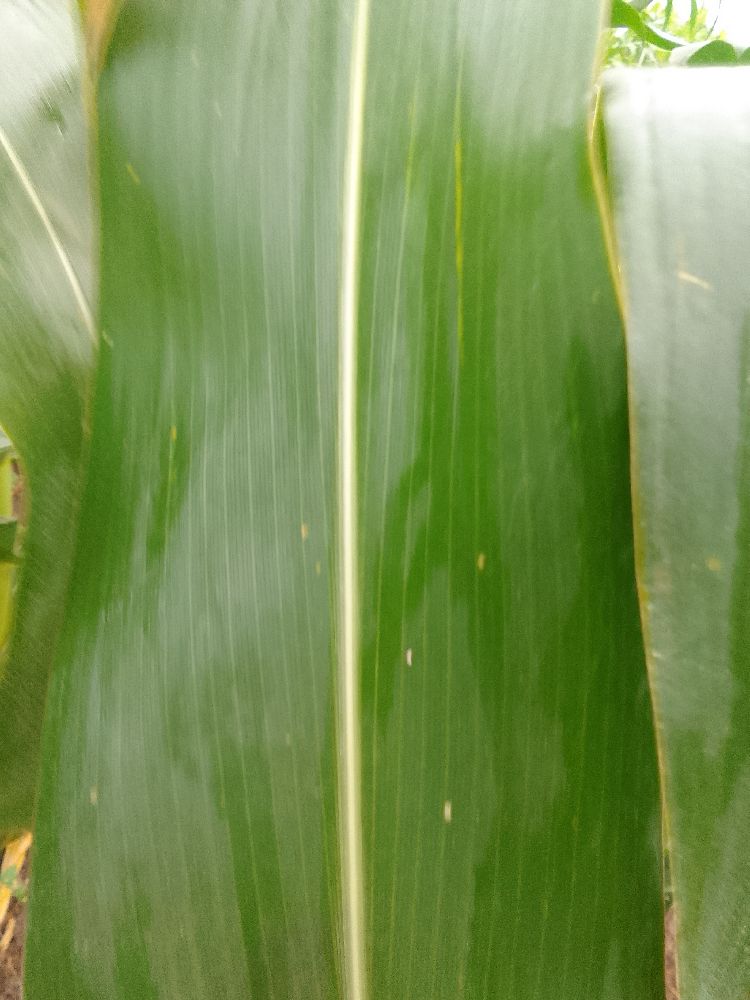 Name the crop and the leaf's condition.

maize, healthy
